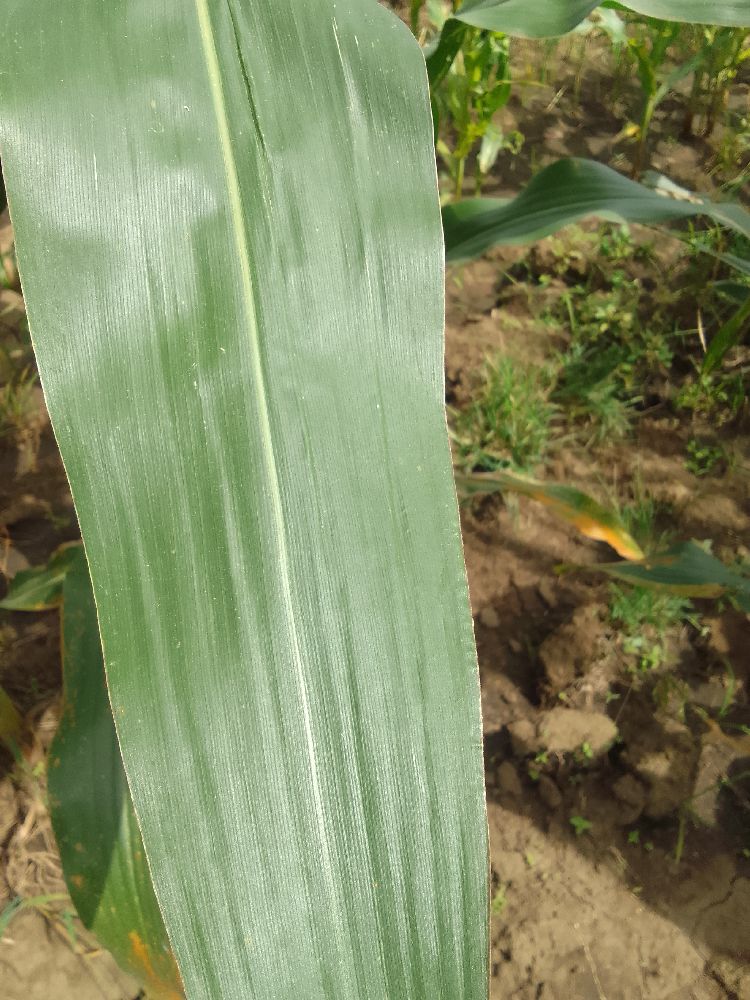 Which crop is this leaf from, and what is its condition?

maize, healthy
